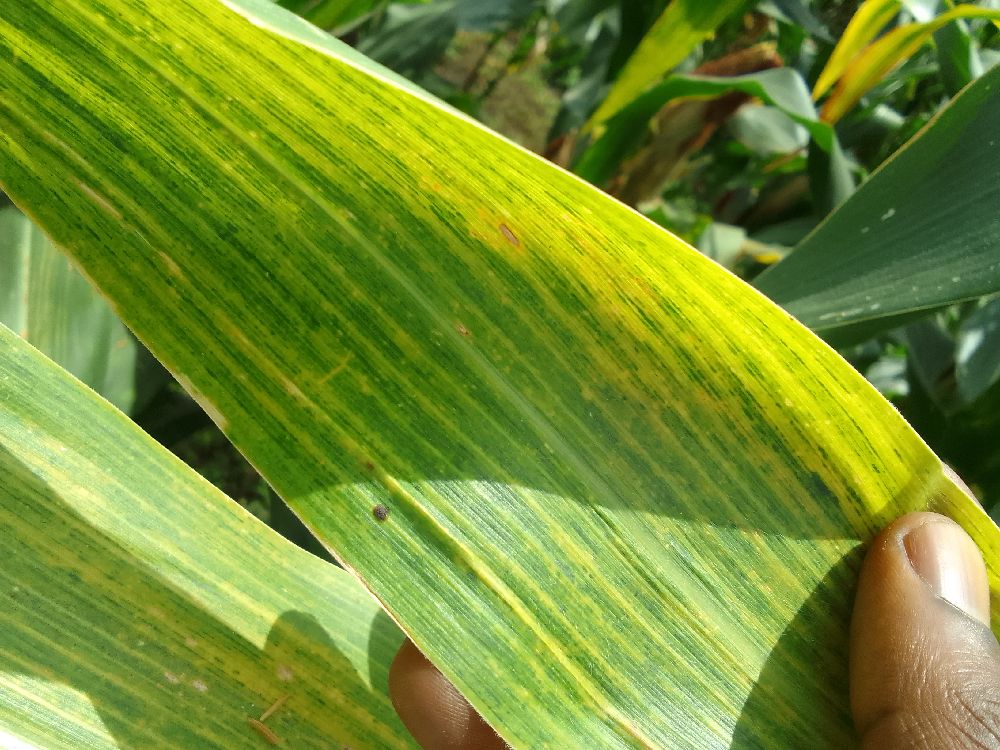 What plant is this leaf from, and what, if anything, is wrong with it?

maize, maize lethal necrosis
